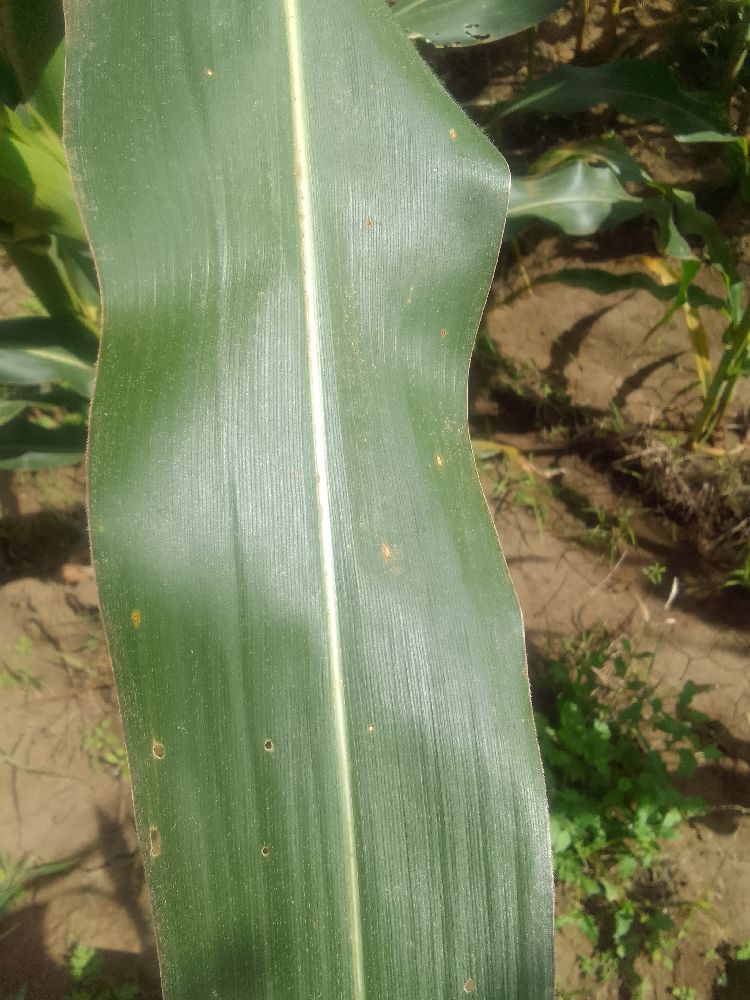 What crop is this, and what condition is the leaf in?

maize, healthy
